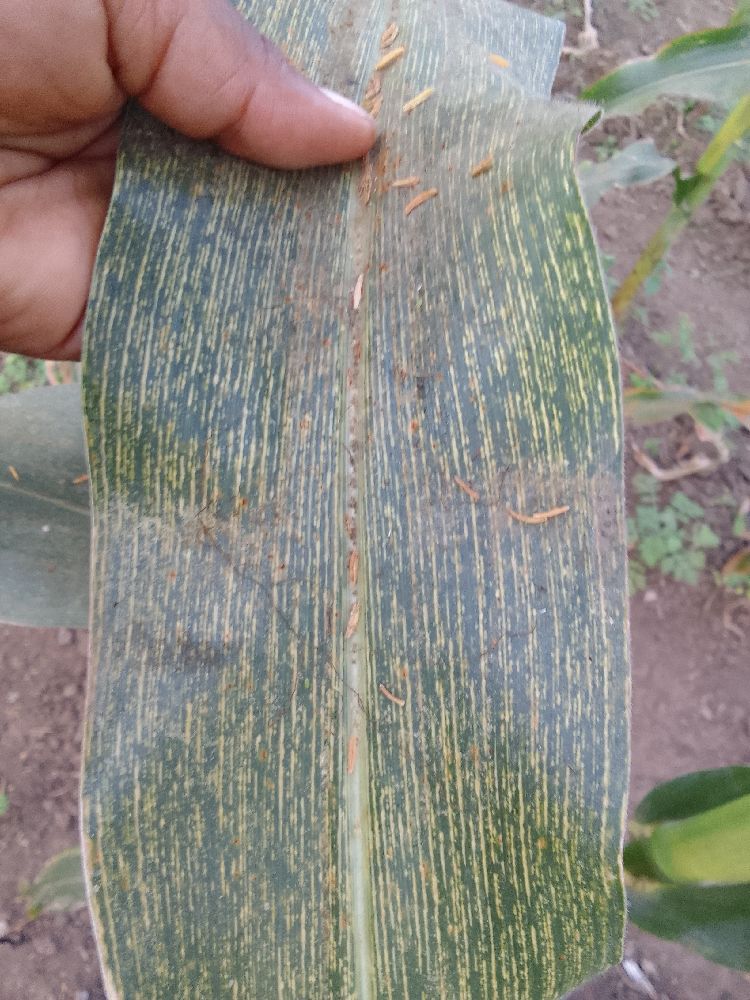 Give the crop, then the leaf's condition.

maize, maize streak virus
